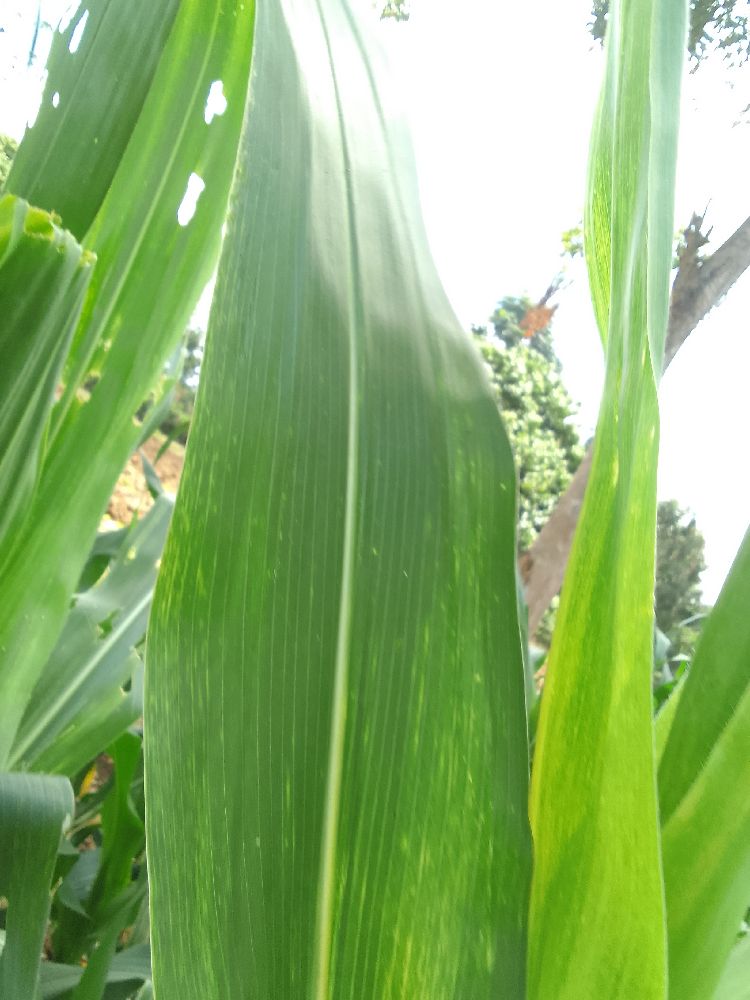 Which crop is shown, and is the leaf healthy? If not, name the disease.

maize, maize lethal necrosis
